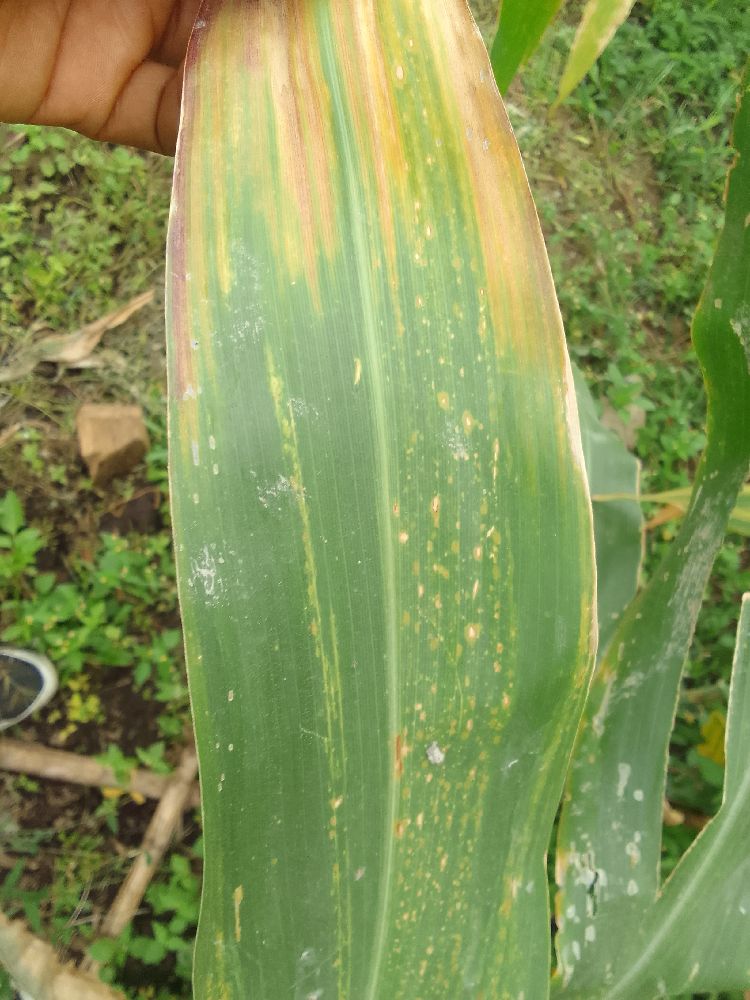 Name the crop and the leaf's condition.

maize, maize lethal necrosis
